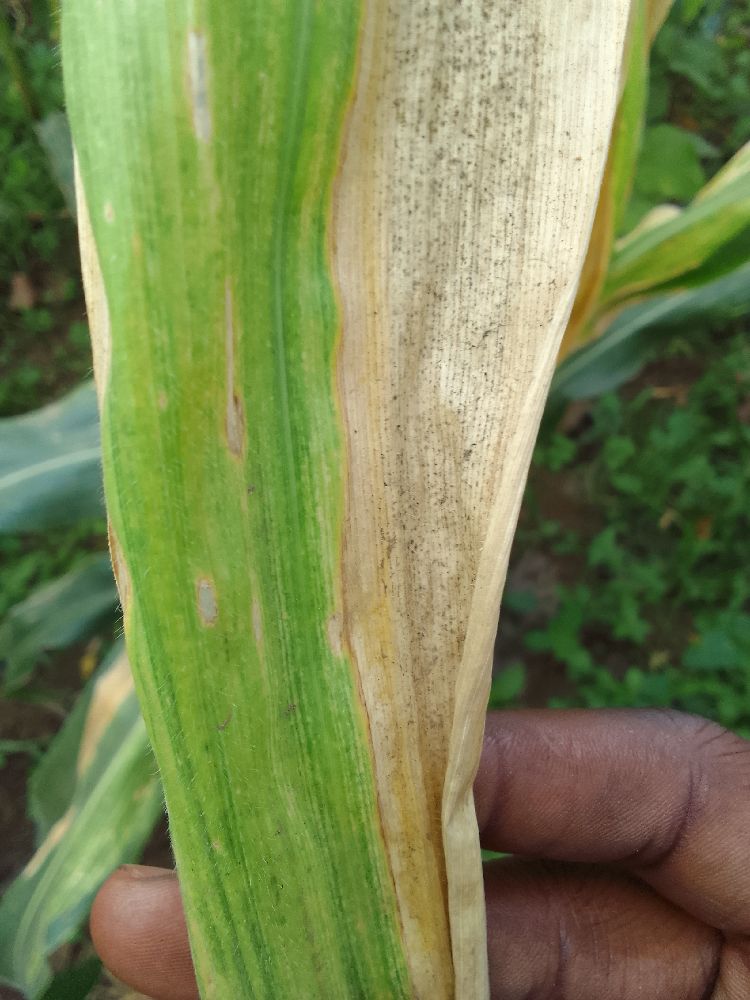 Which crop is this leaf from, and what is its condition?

maize, maize lethal necrosis
